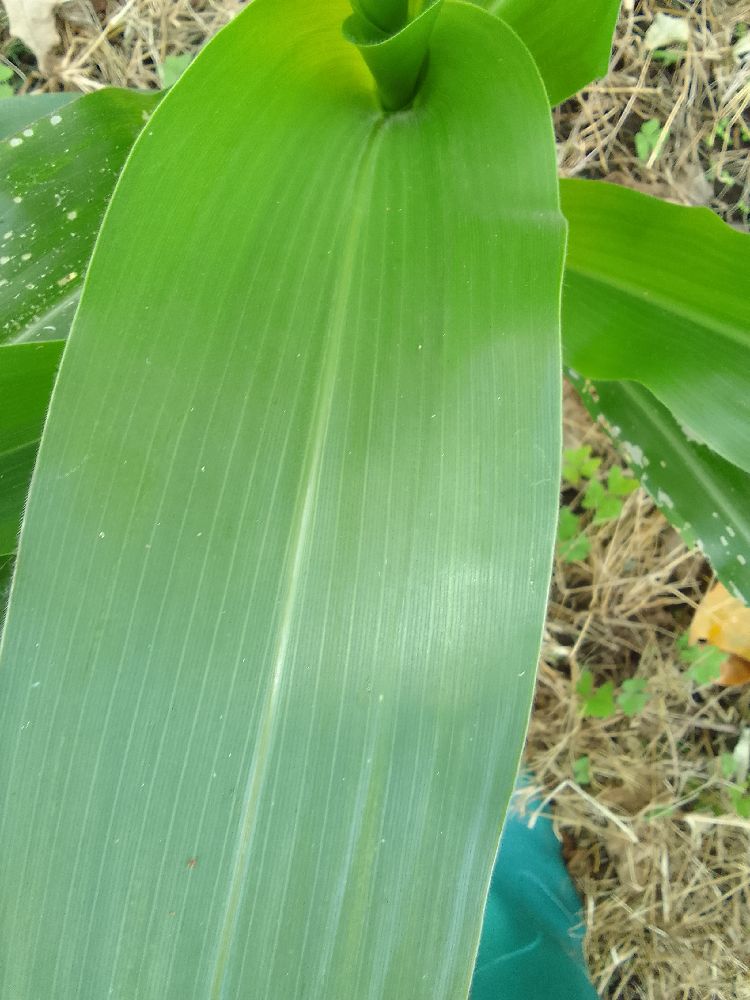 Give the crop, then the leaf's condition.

maize, healthy
